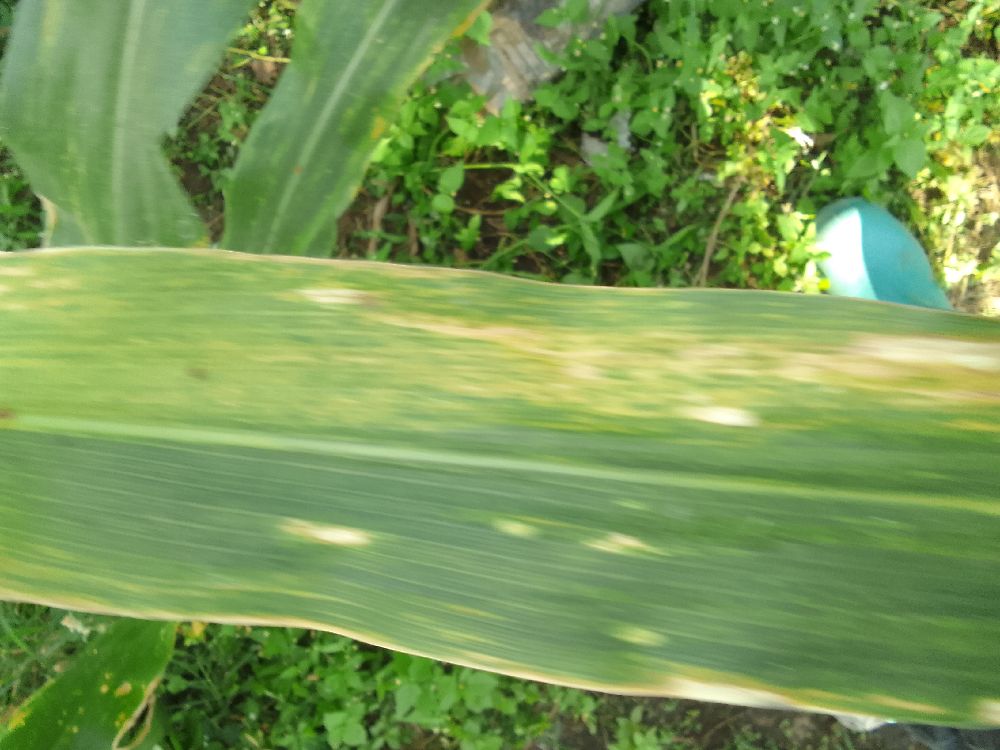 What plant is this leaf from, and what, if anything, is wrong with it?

maize, maize lethal necrosis
